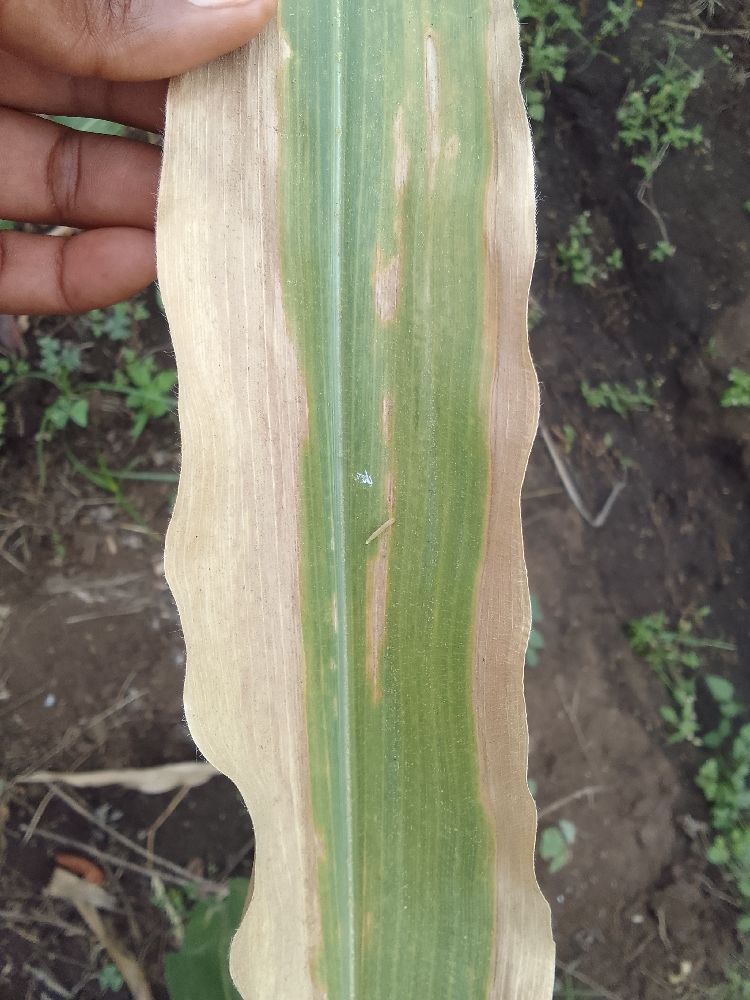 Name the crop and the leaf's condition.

maize, maize lethal necrosis
